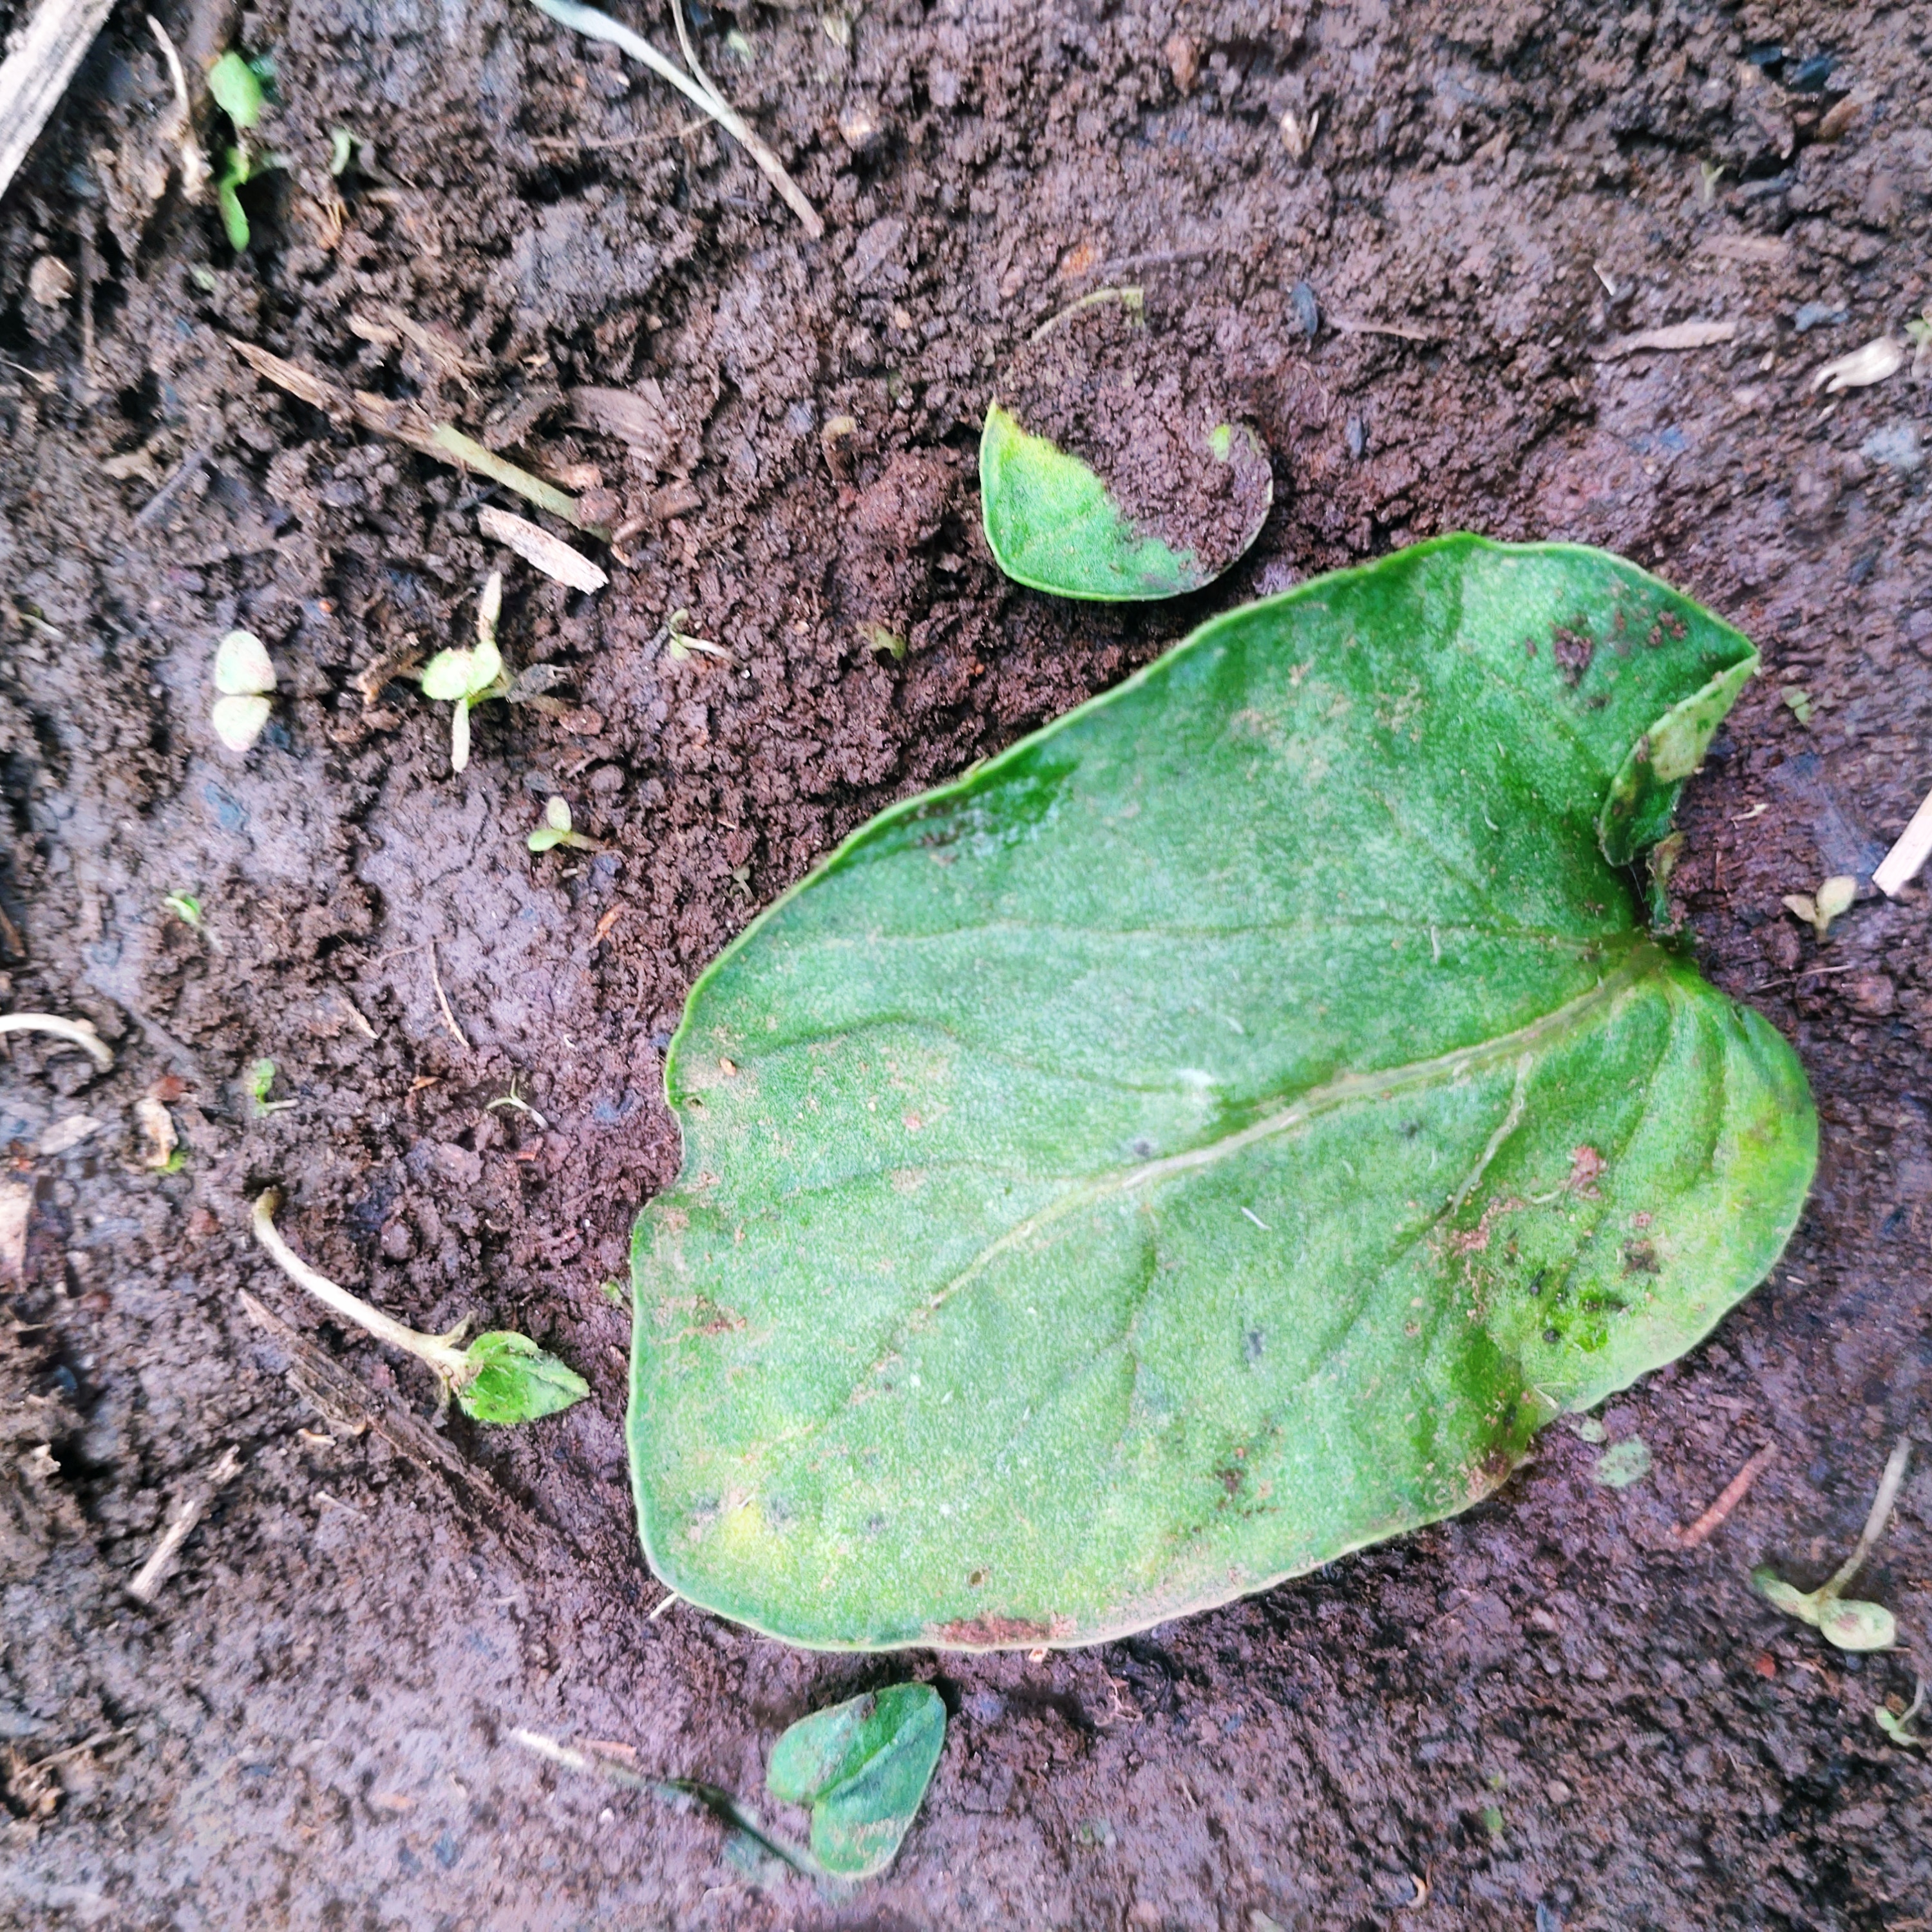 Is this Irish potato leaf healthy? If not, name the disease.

late blight
